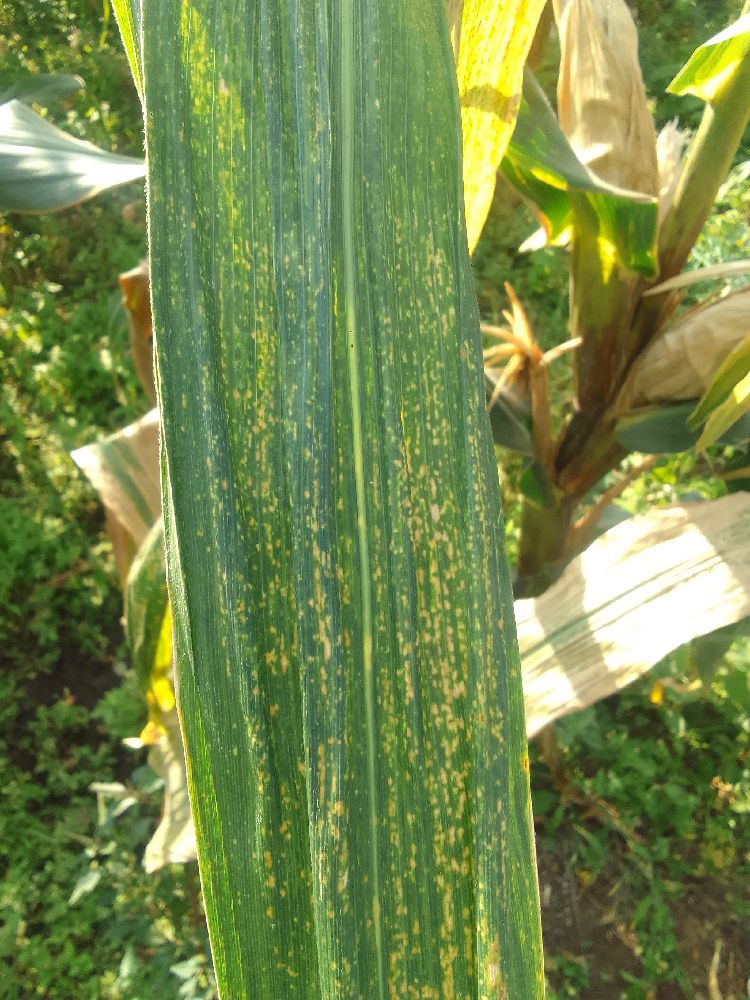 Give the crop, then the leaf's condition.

maize, maize lethal necrosis
